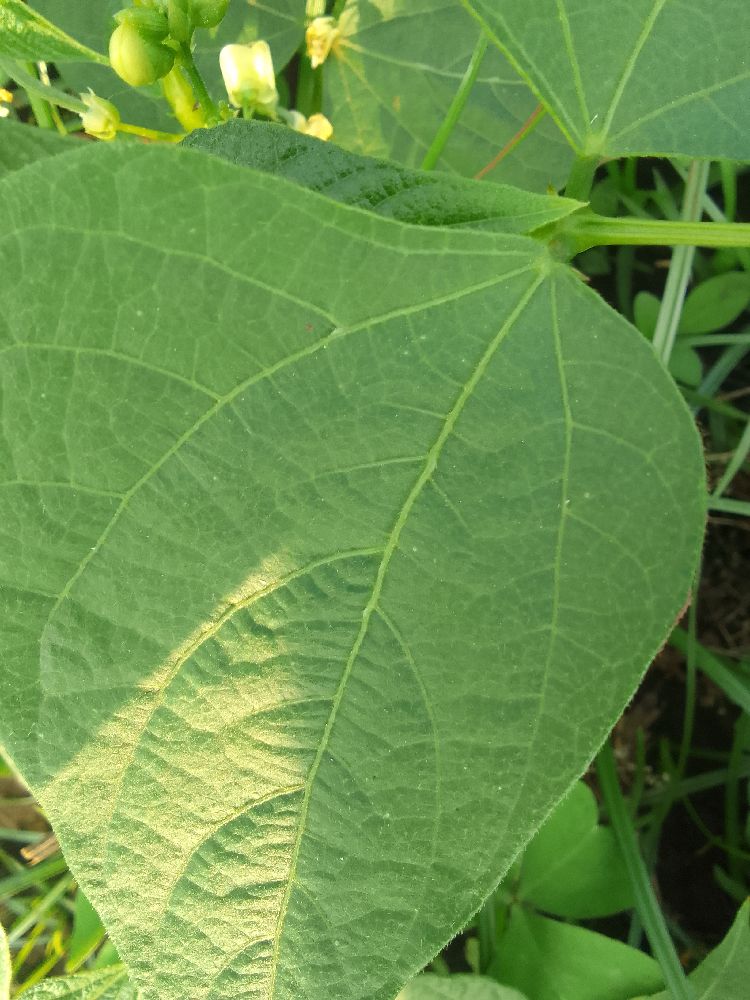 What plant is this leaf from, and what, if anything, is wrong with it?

common bean, healthy
